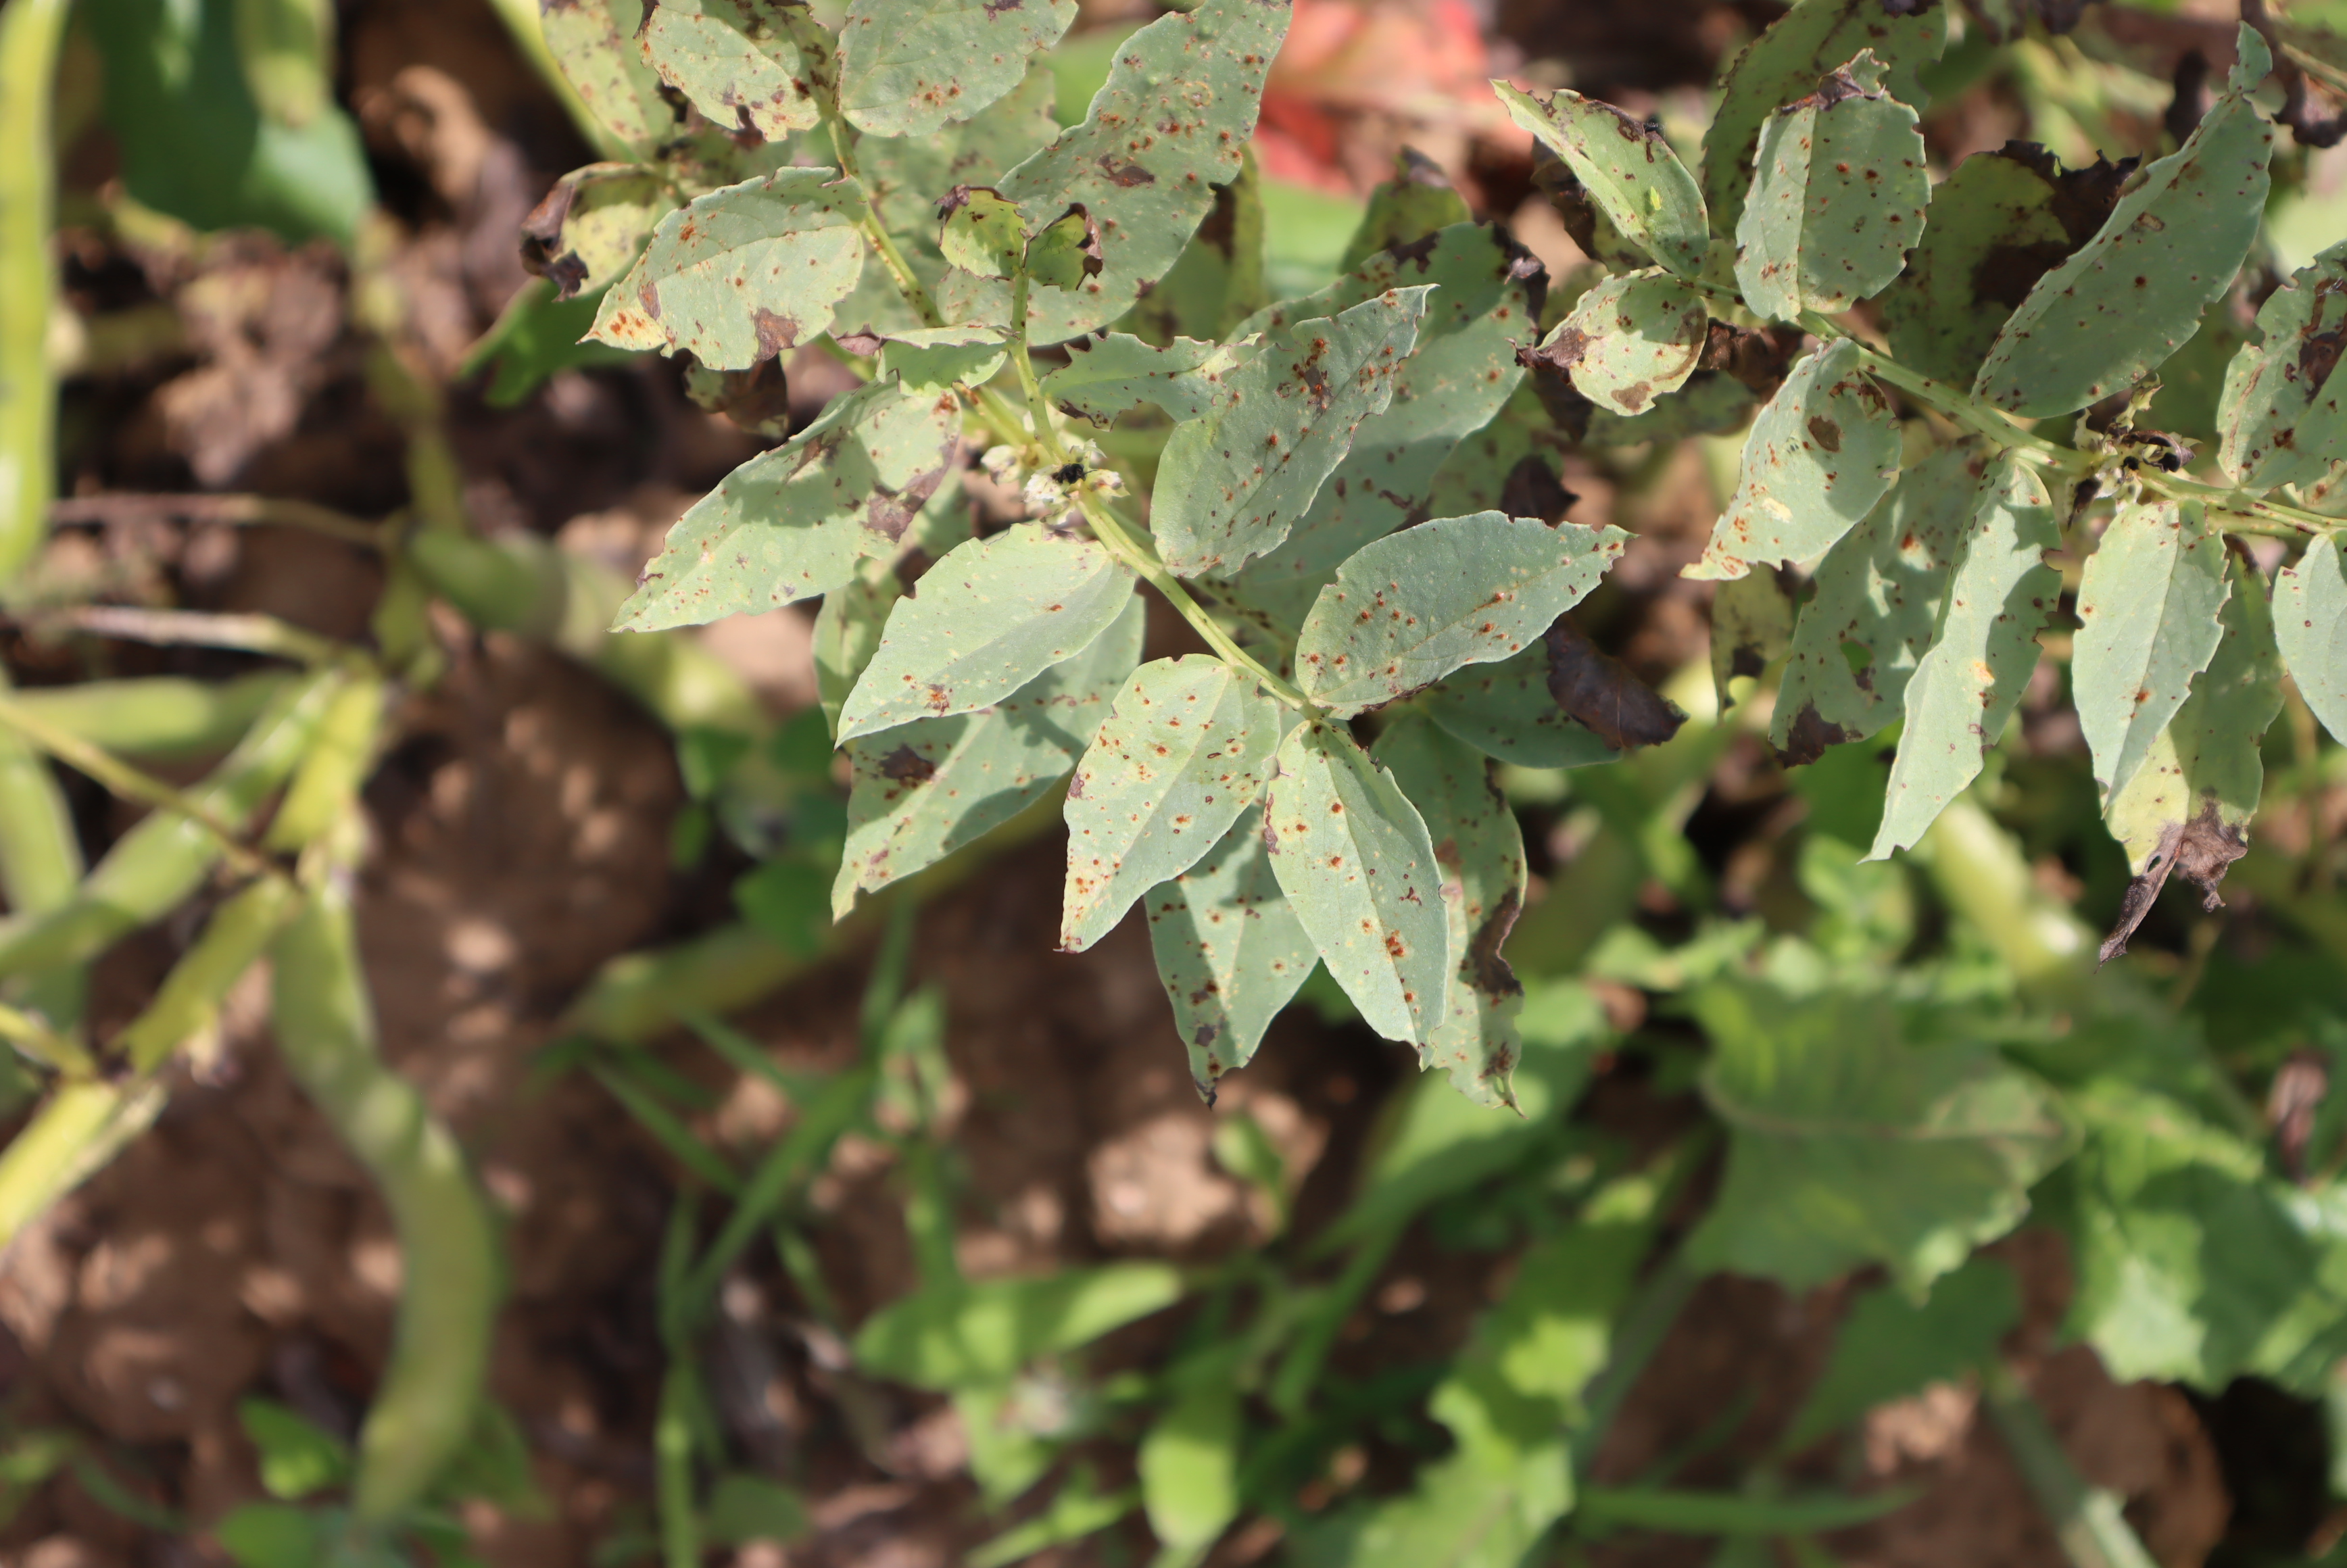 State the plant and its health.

faba bean, chocolate spot, rust
